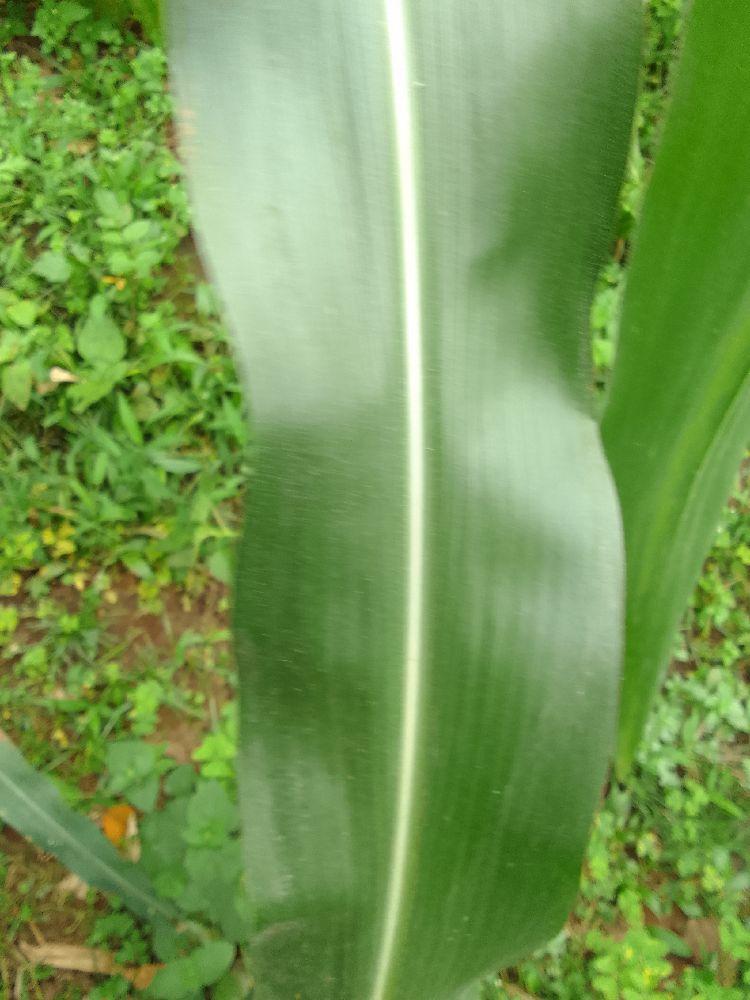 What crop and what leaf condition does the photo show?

maize, healthy
